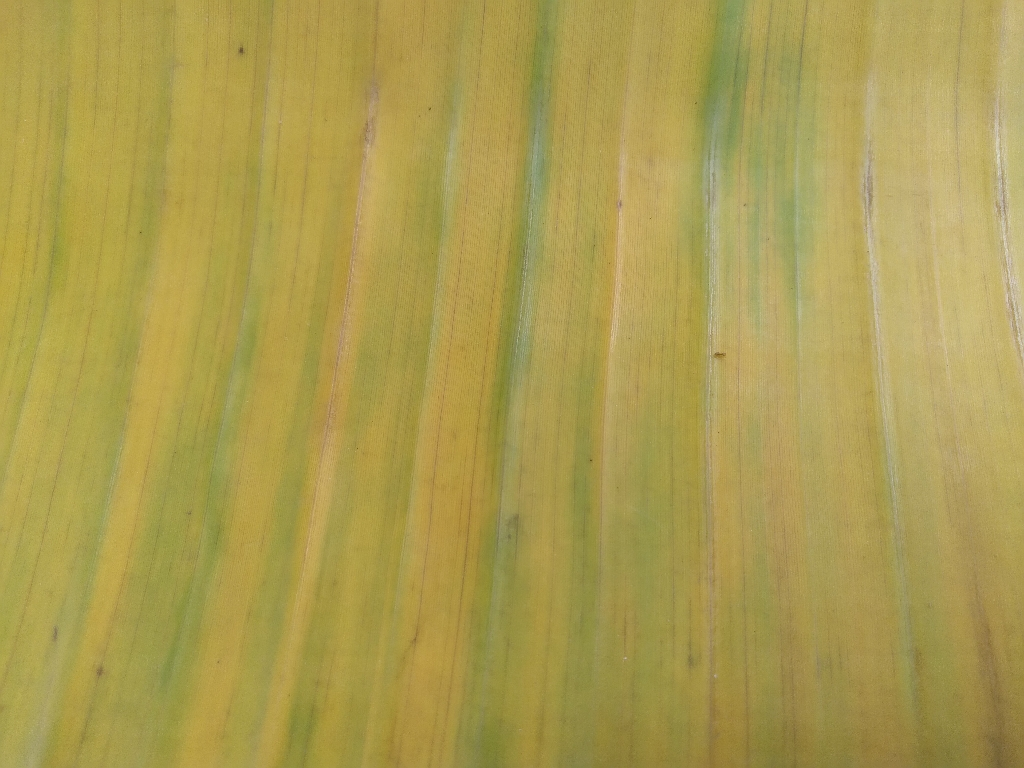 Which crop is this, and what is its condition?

banana, fusarium wilt race 1
